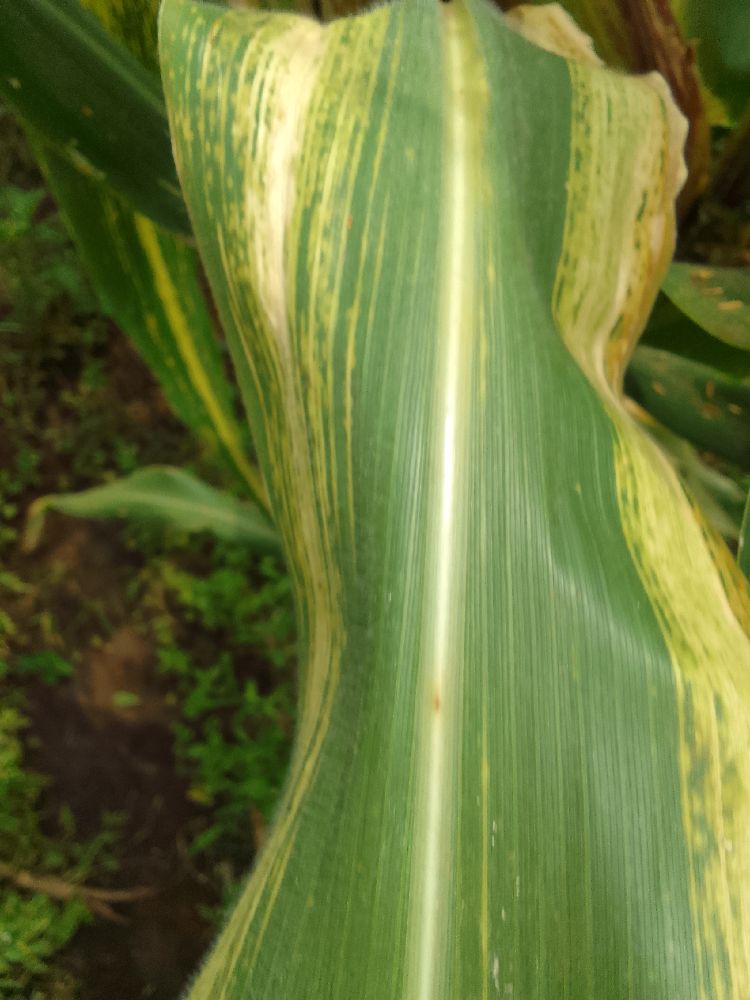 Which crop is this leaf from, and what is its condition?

maize, maize lethal necrosis
